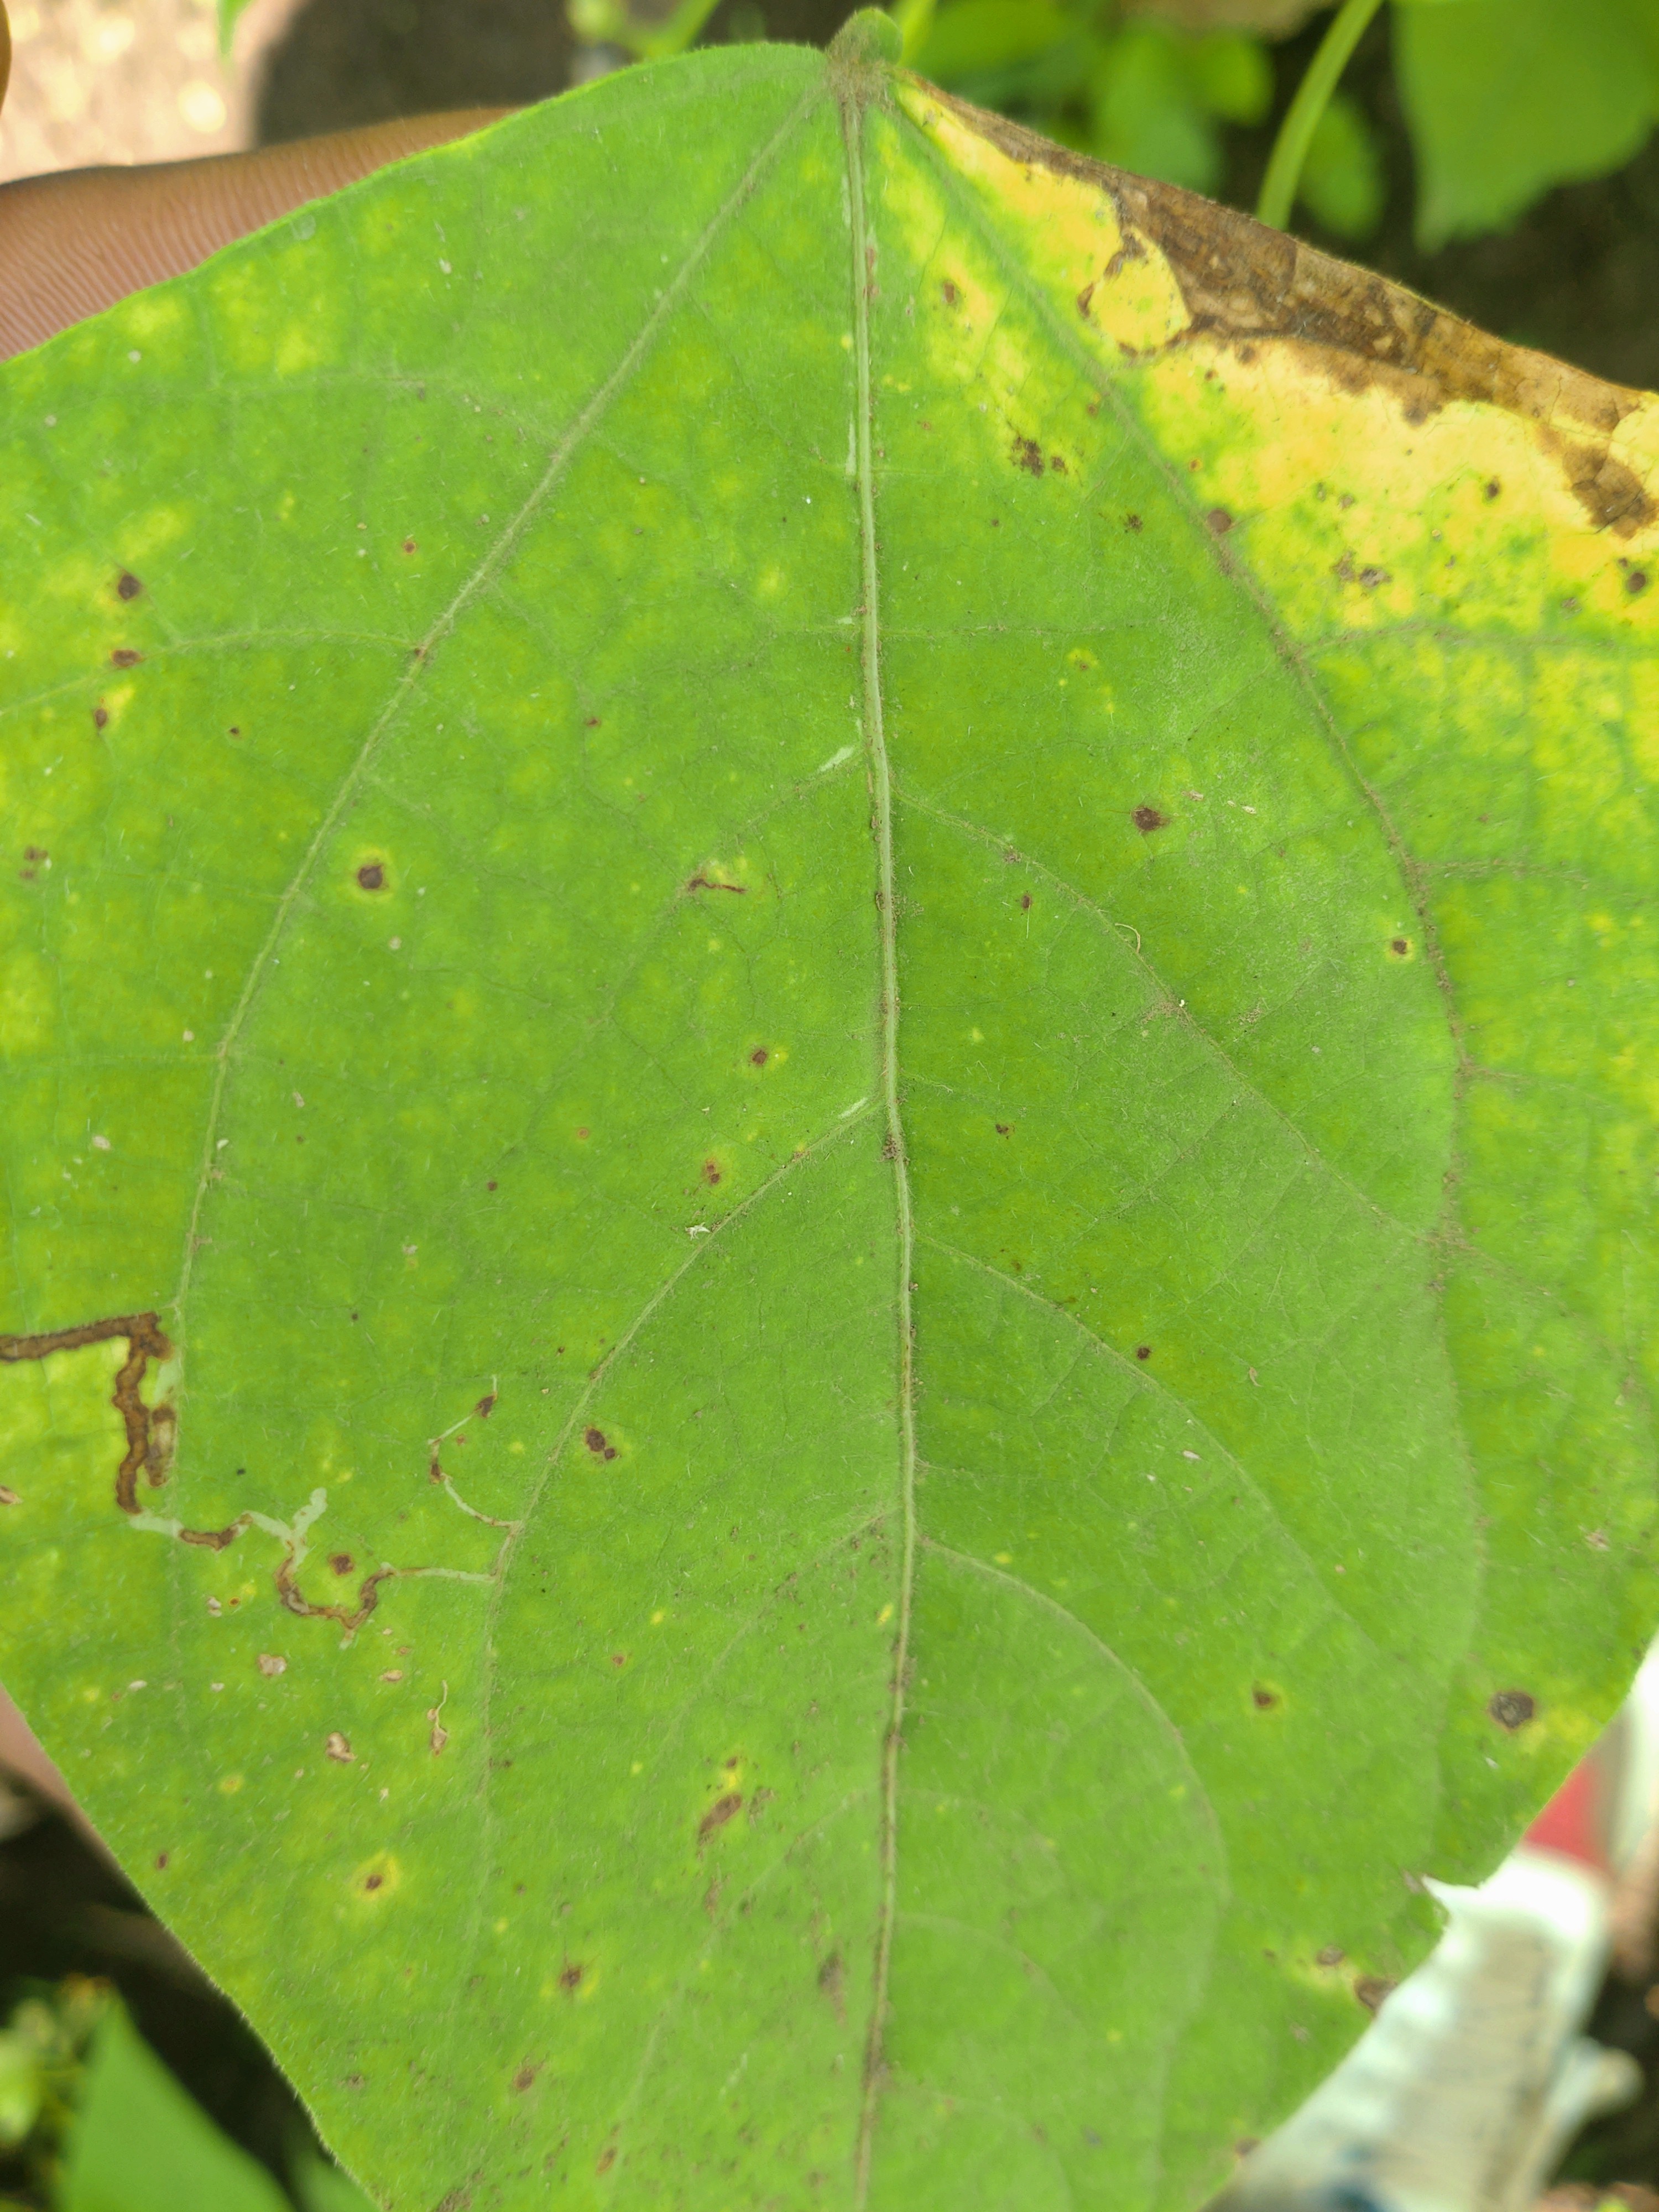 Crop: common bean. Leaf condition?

rust
